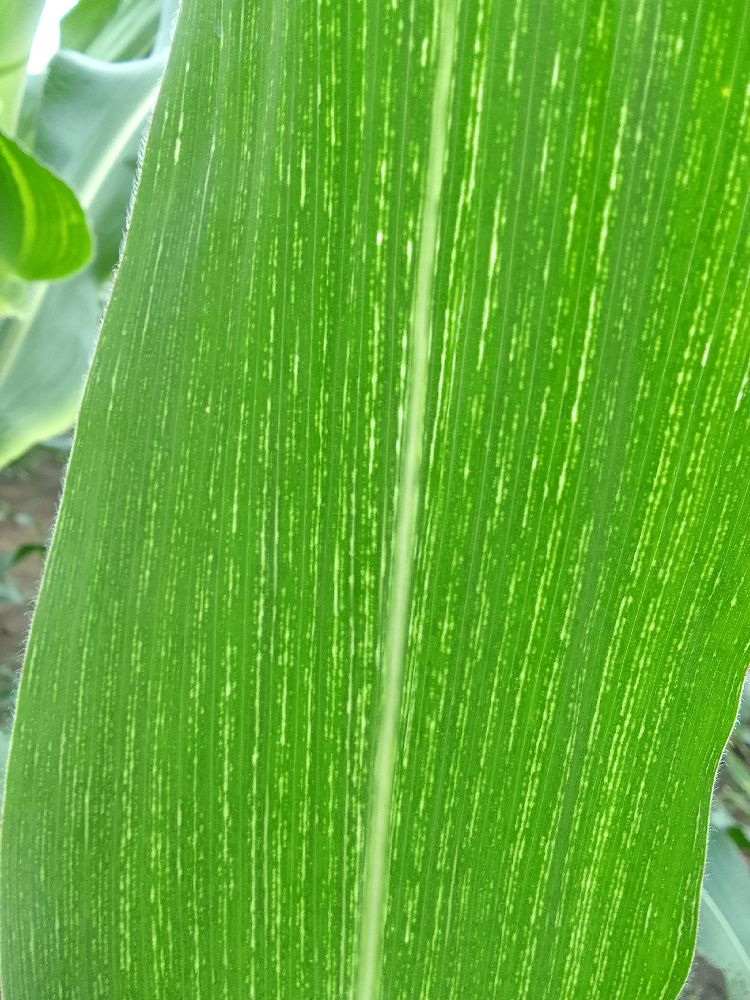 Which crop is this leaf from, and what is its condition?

maize, maize streak virus
